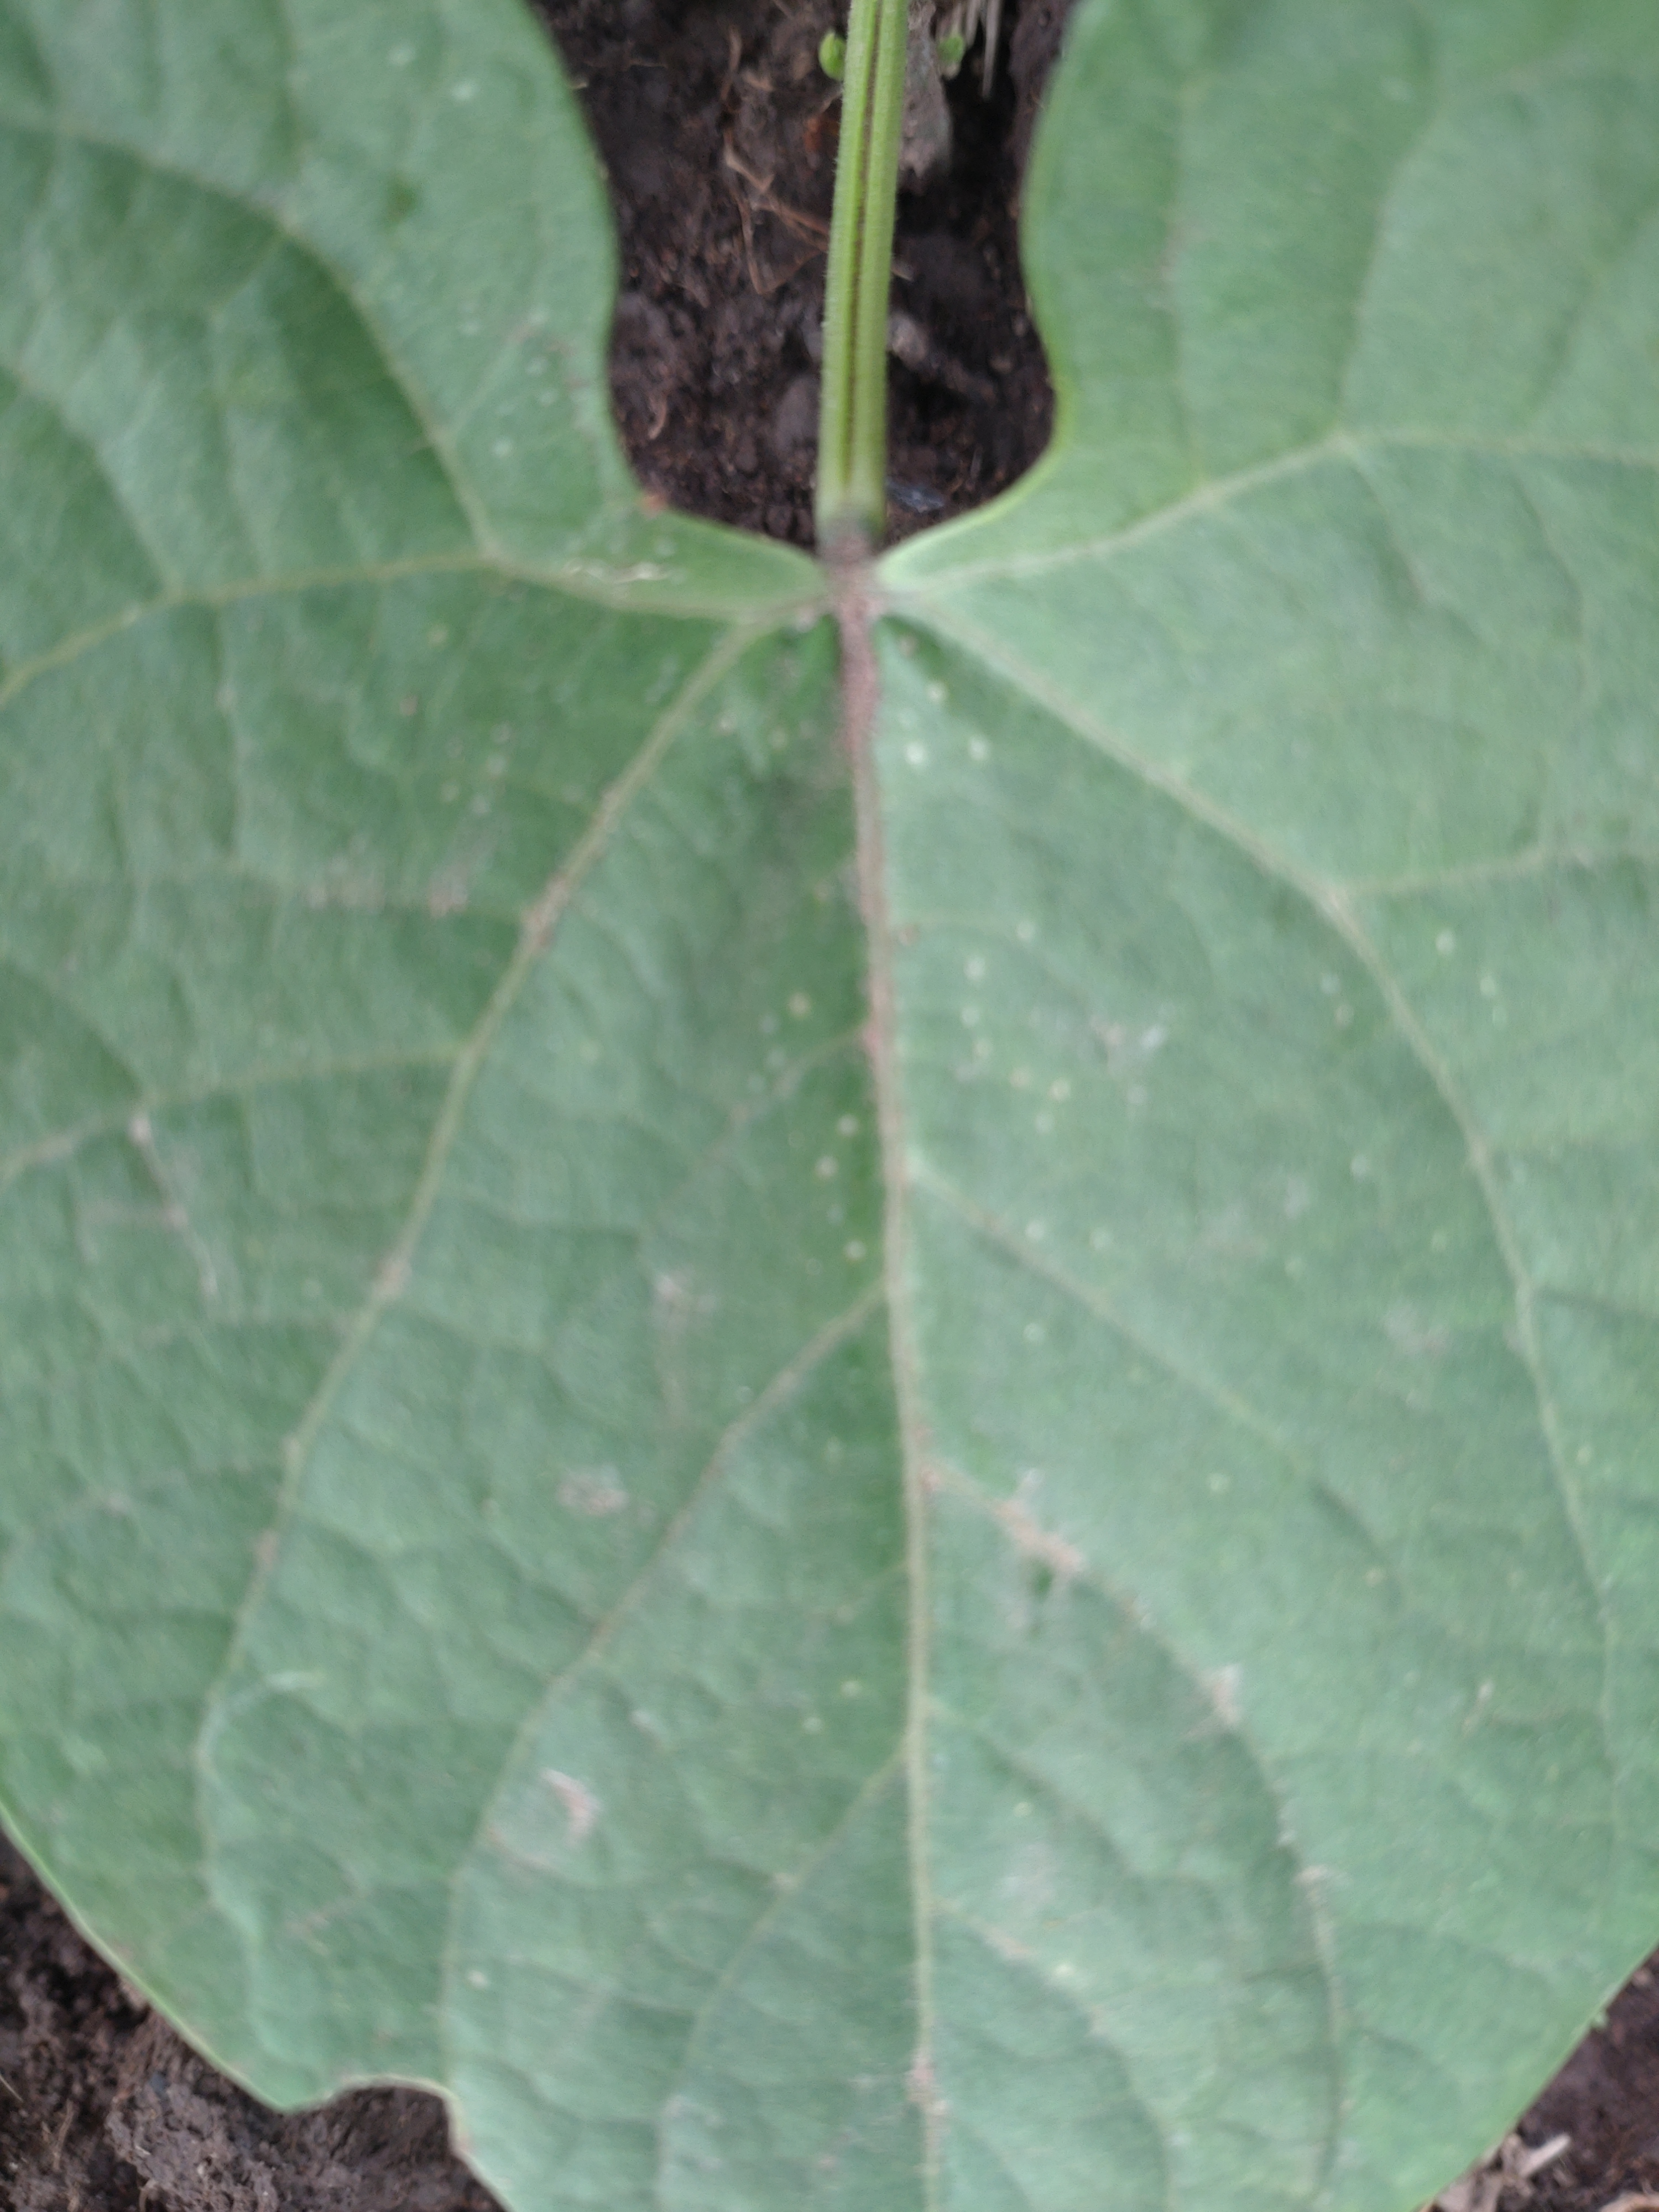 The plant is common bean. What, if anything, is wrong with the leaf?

healthy
